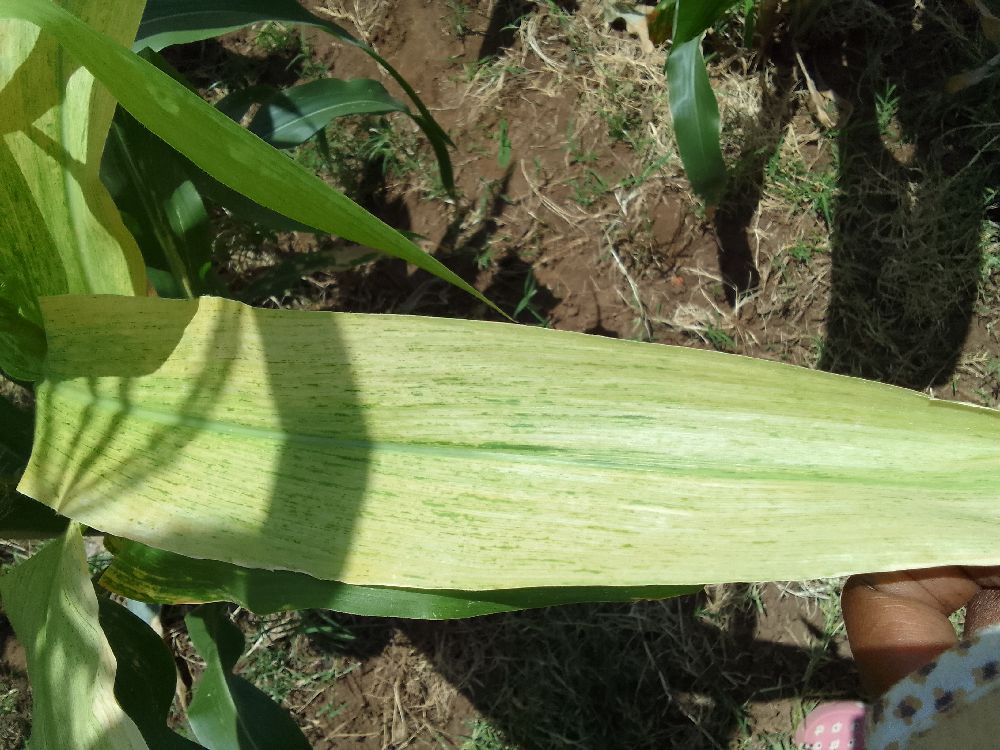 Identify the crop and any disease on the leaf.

maize, maize lethal necrosis
